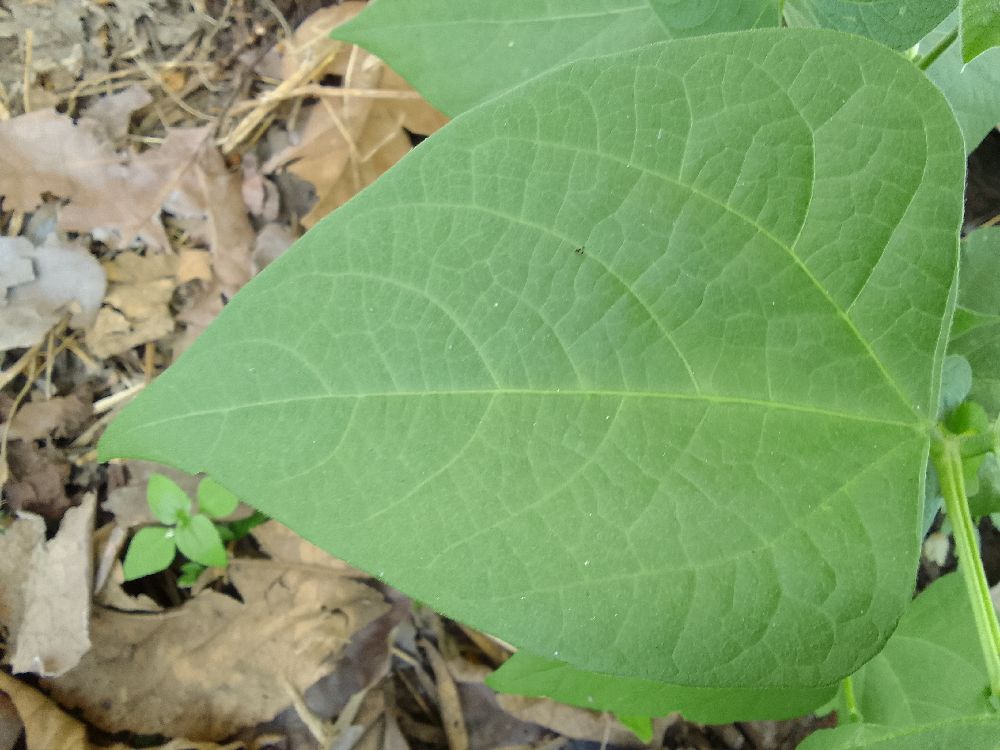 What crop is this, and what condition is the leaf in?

common bean, healthy
